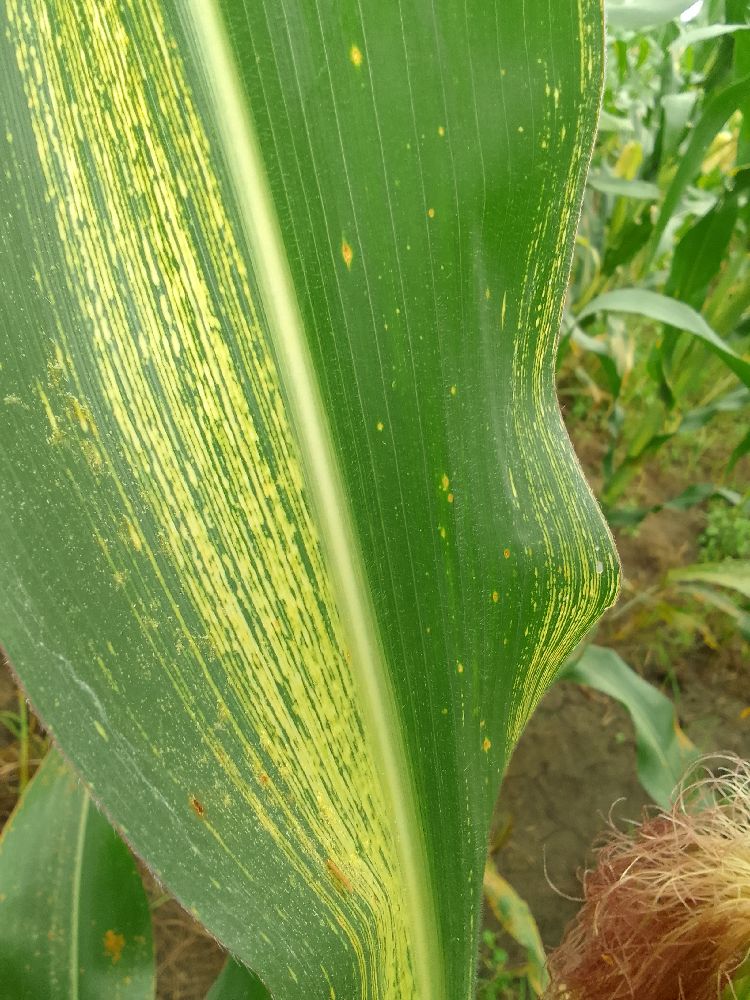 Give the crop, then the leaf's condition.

maize, maize streak virus
